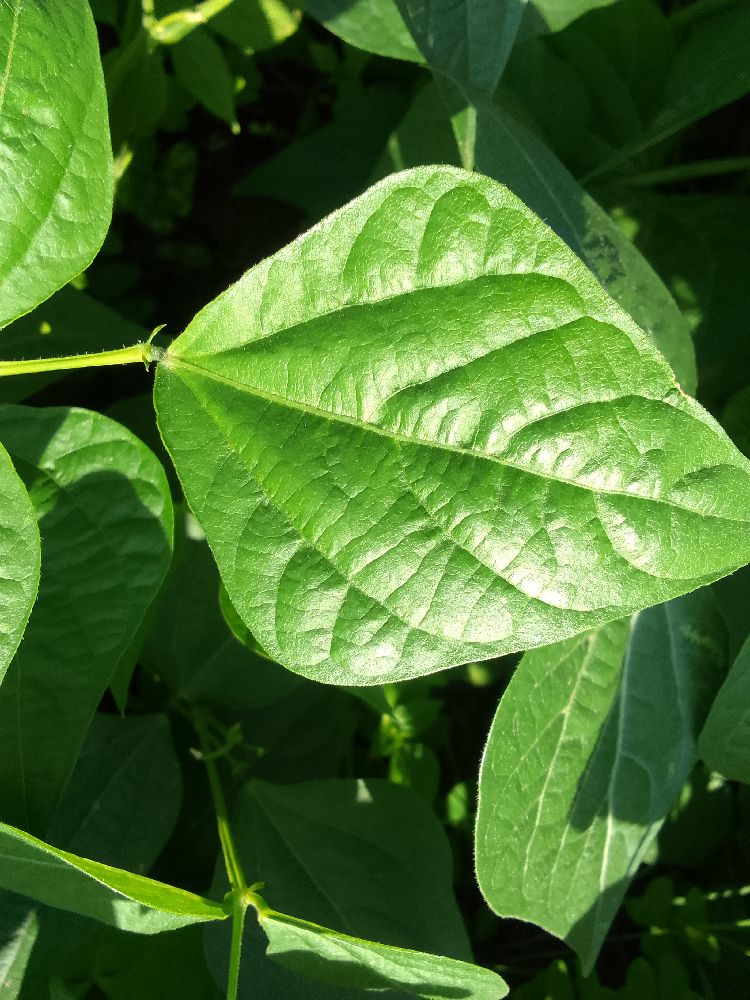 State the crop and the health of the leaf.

common bean, healthy
